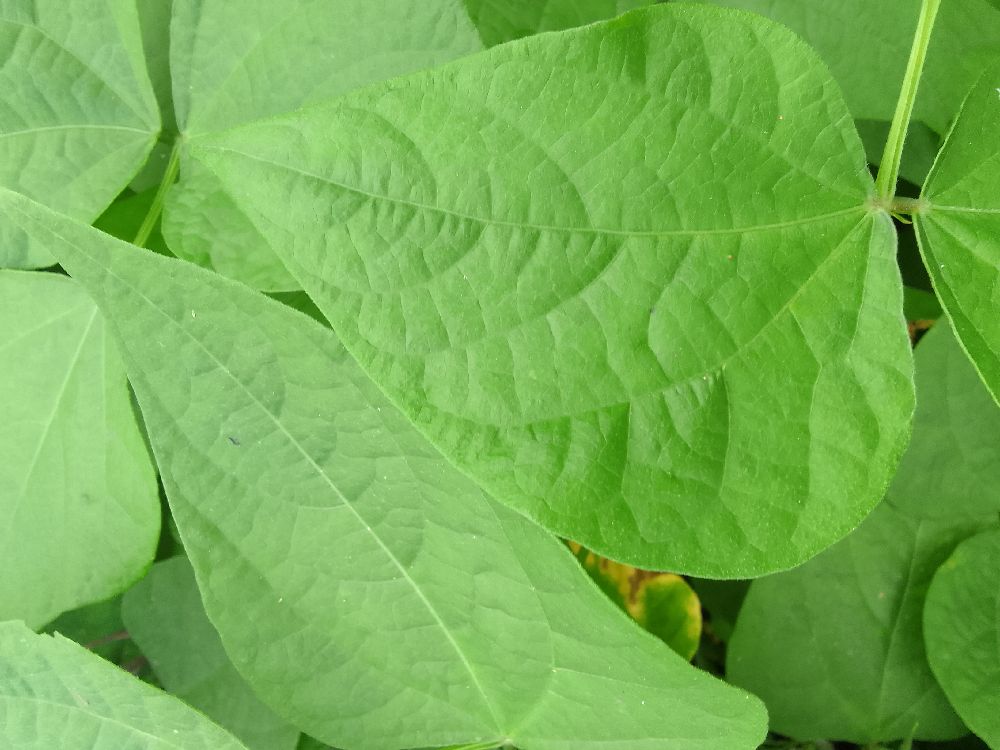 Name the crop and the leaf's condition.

common bean, healthy
